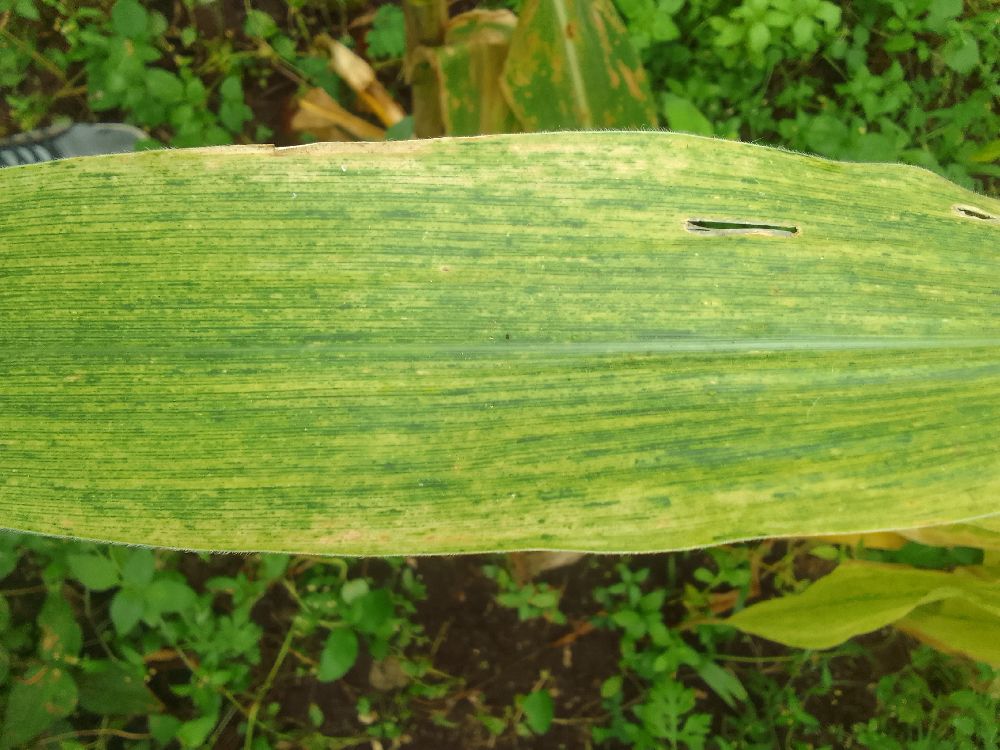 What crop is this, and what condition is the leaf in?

maize, maize lethal necrosis
